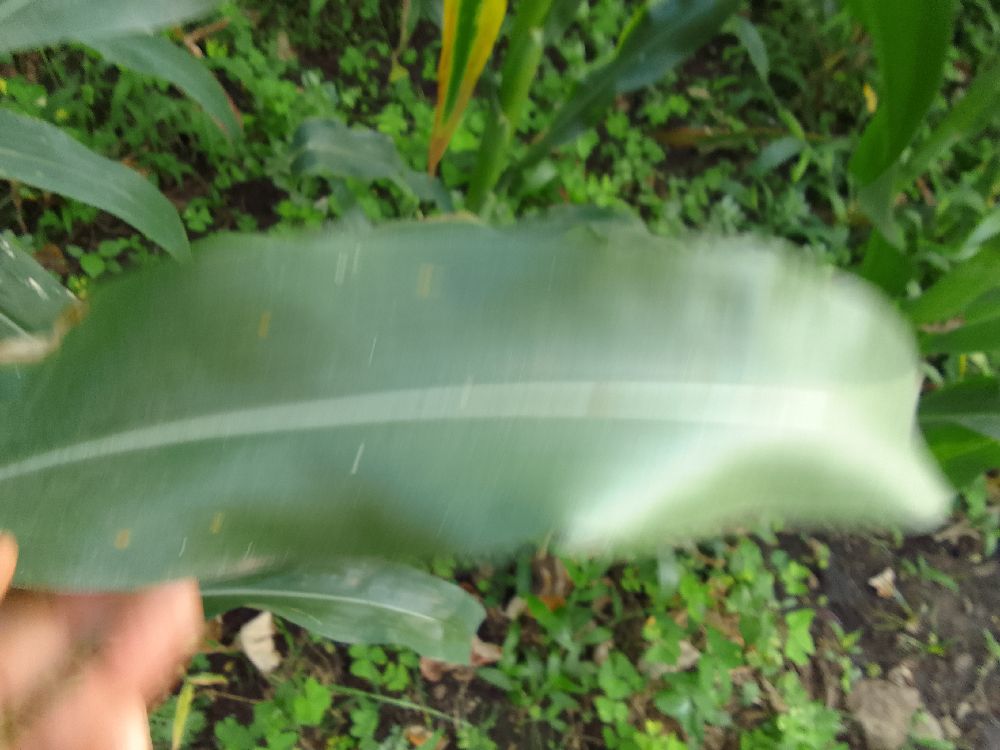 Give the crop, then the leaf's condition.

maize, healthy
